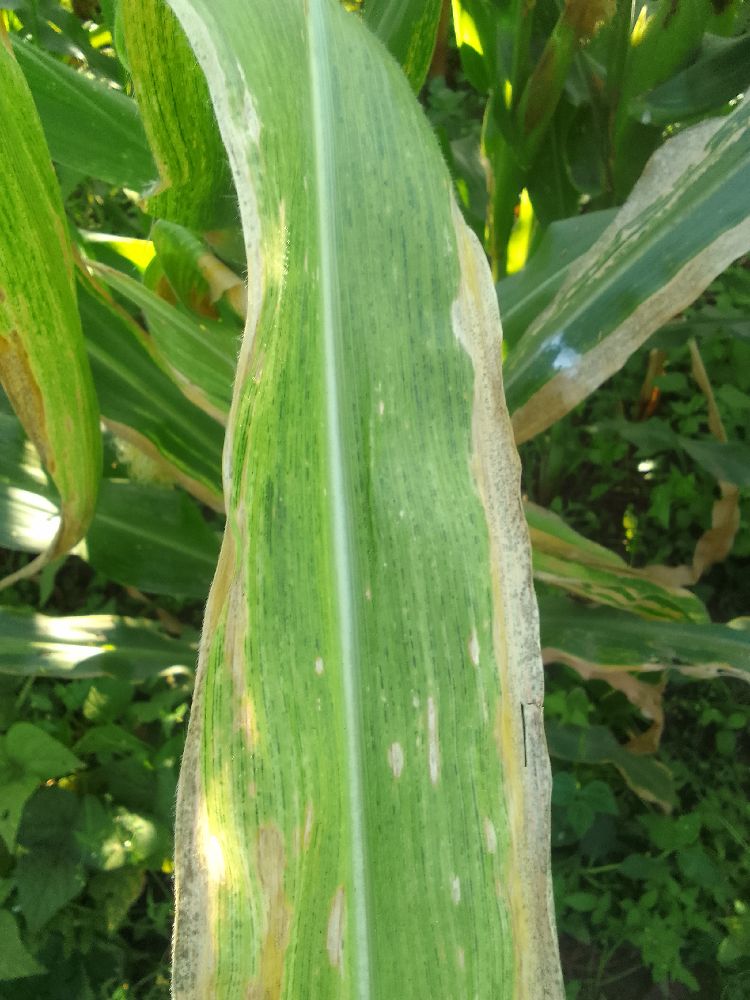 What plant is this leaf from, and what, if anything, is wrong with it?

maize, maize lethal necrosis
